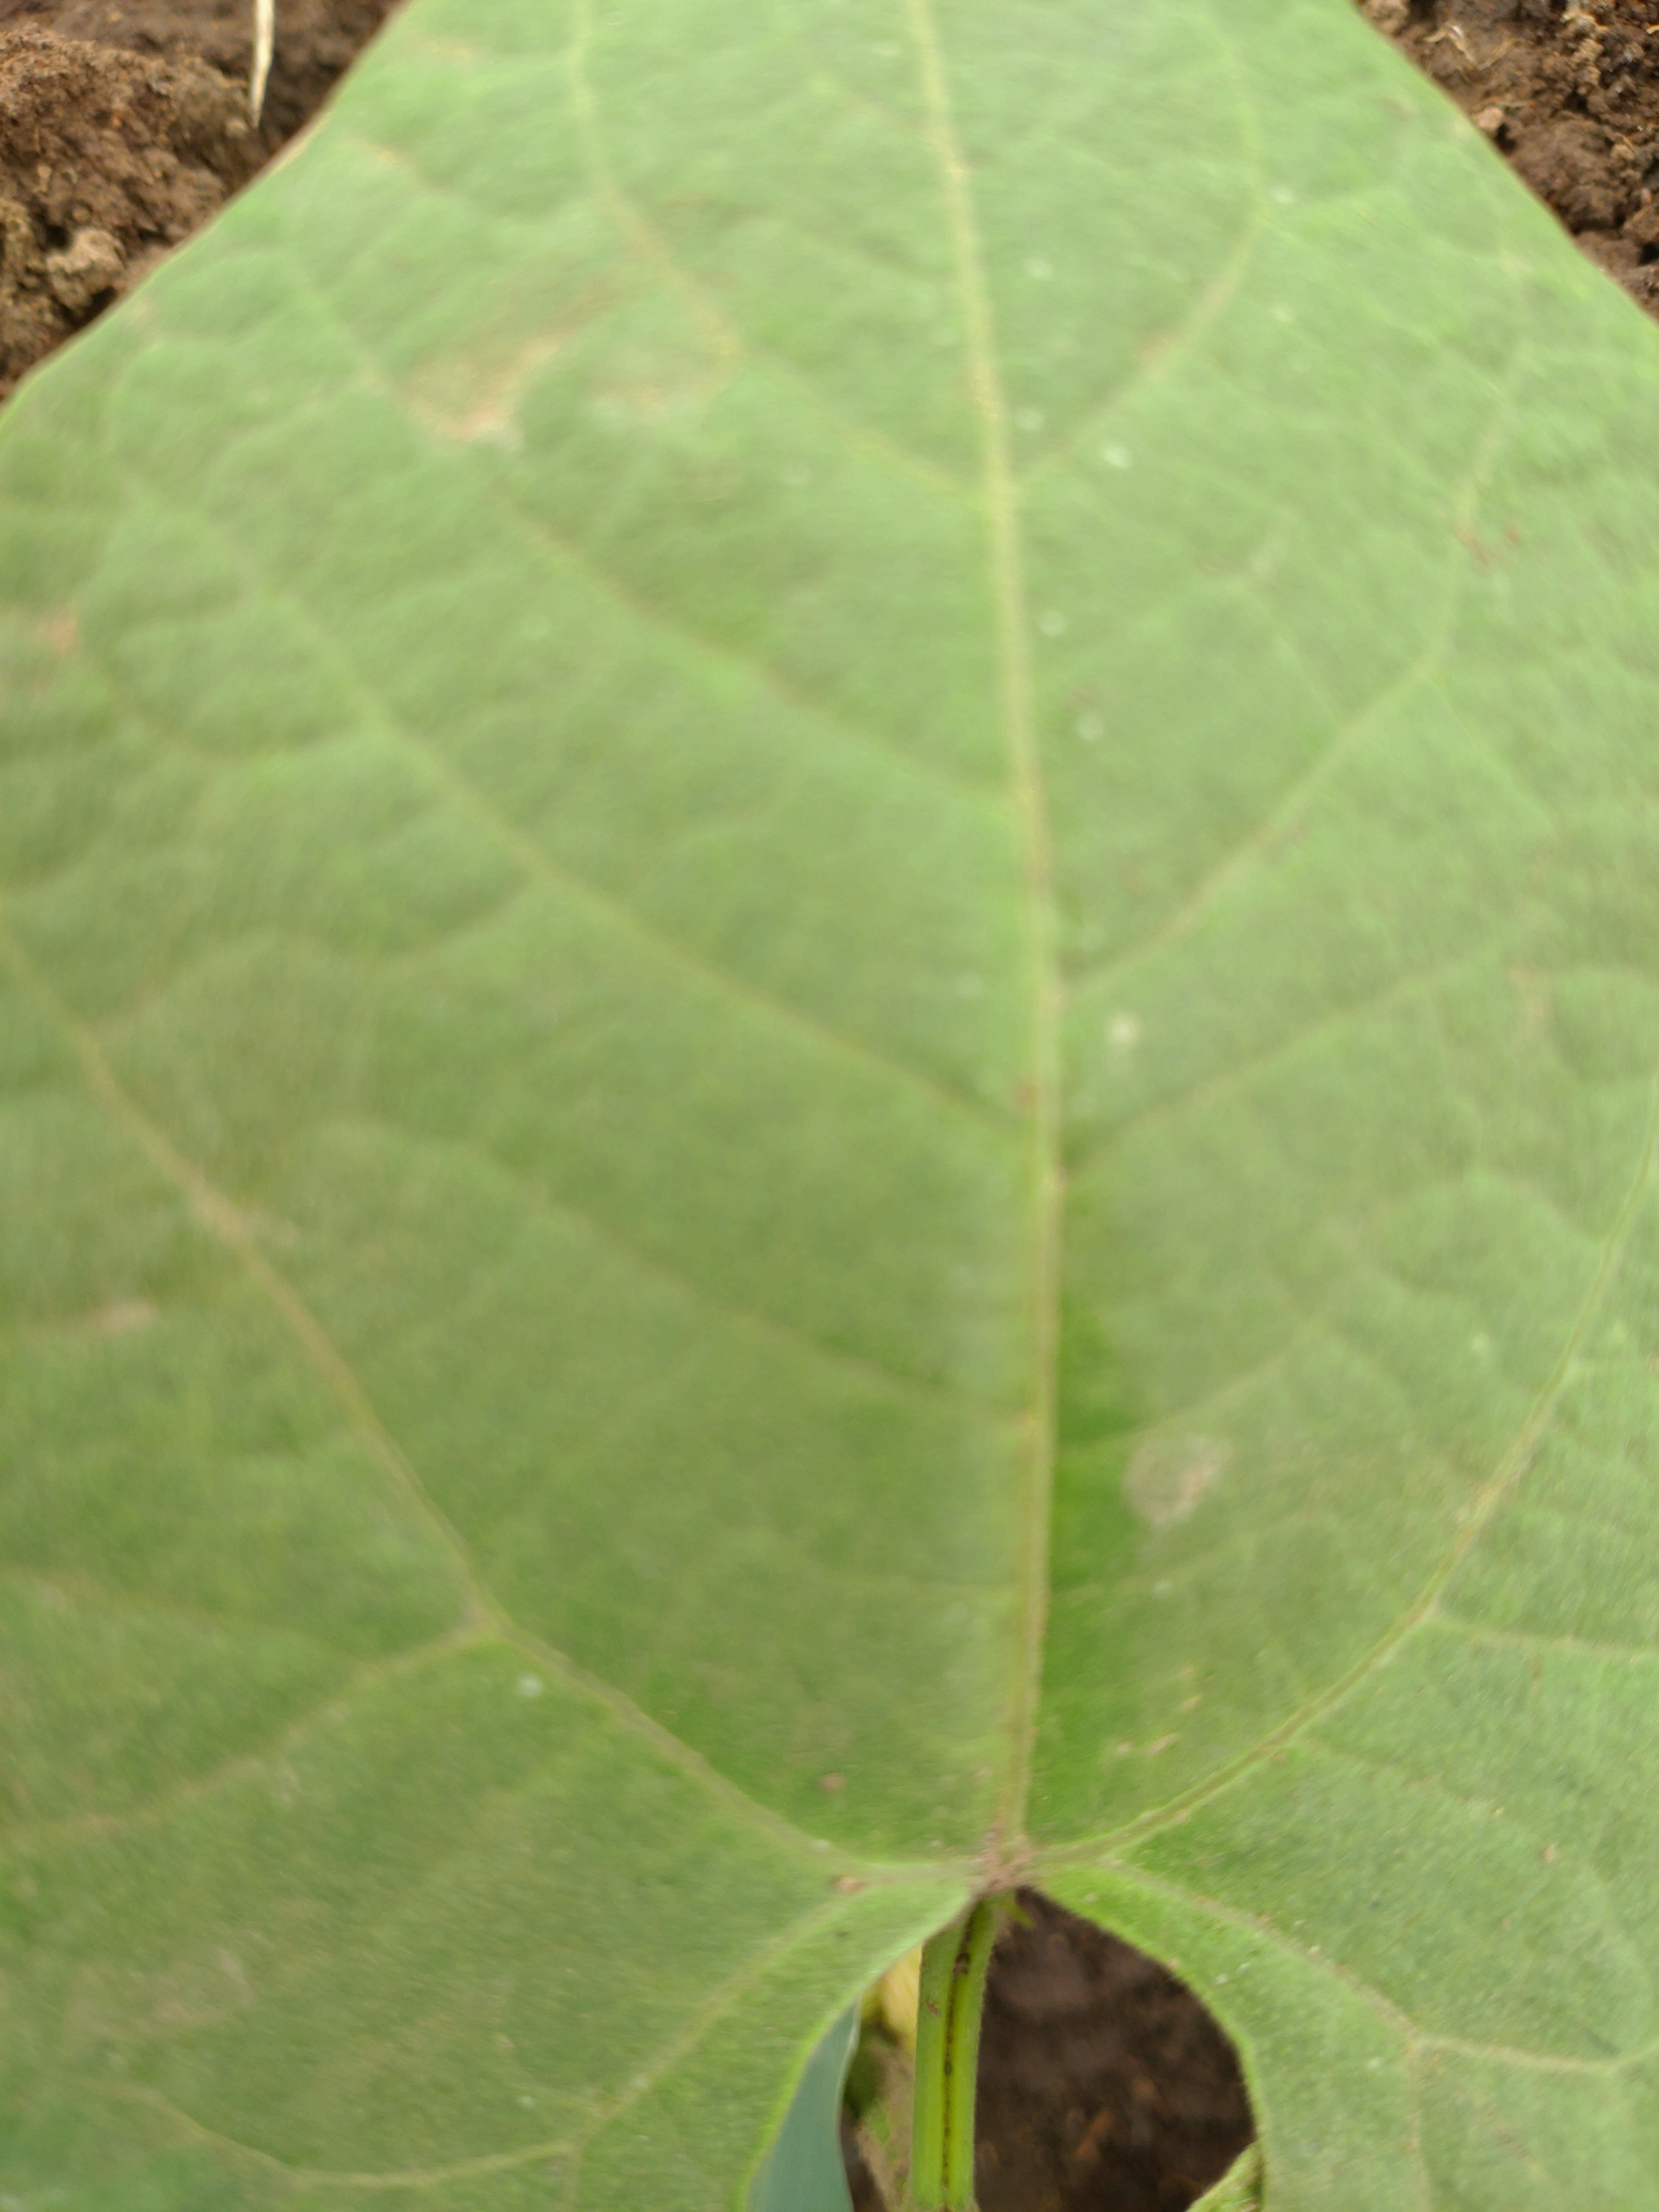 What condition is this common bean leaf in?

healthy
